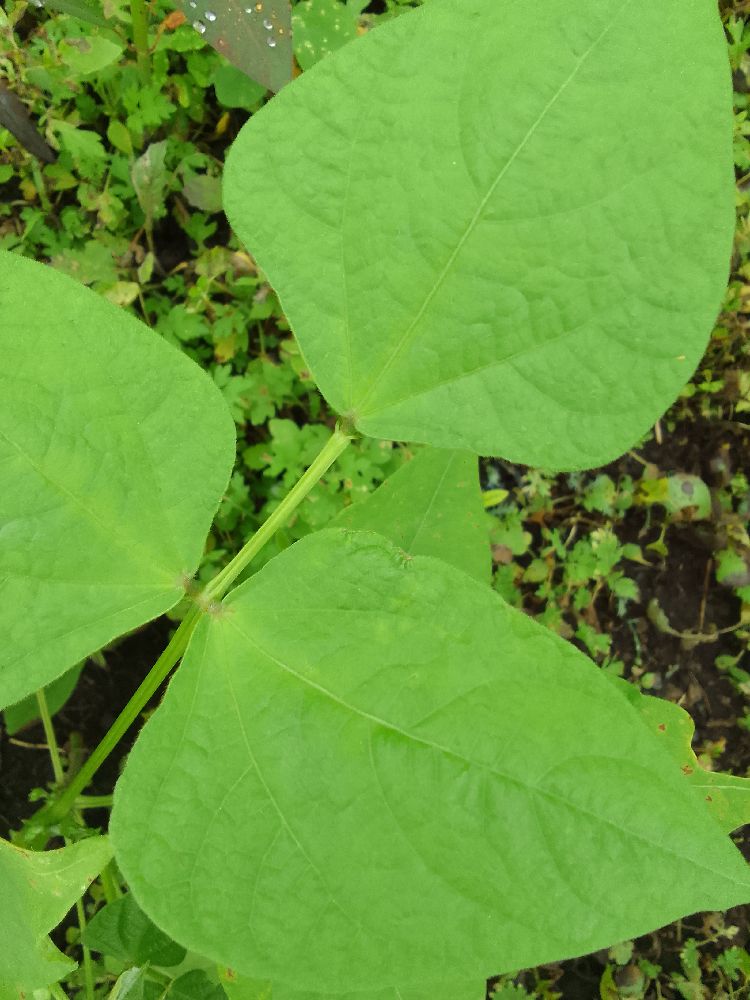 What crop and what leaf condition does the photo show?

common bean, healthy
